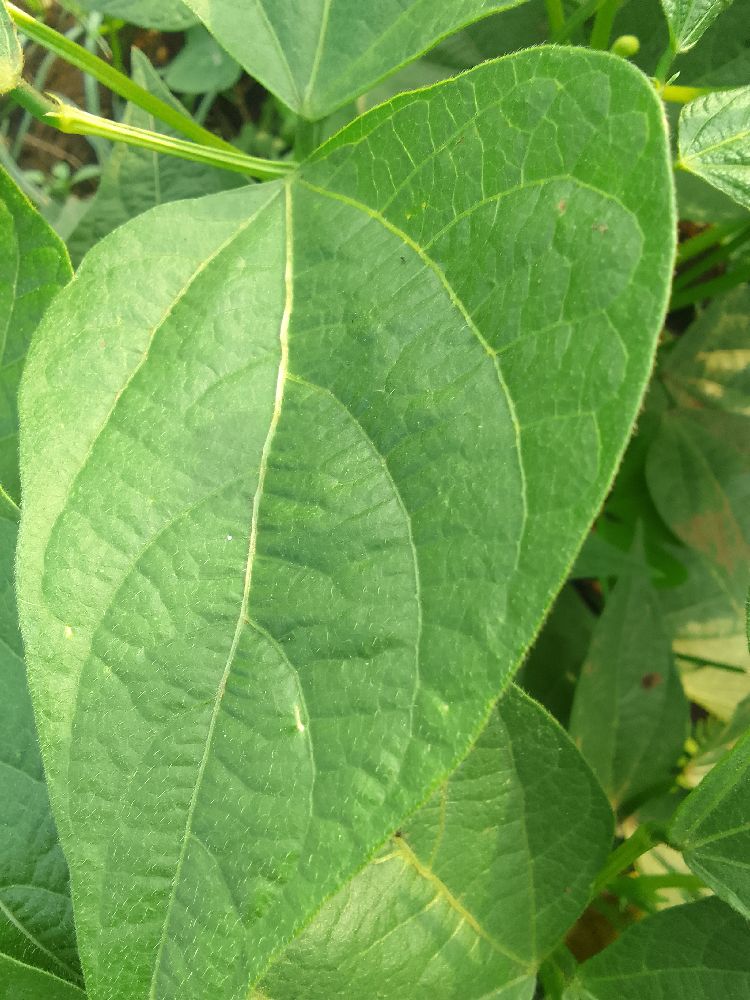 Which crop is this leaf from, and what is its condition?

common bean, healthy
